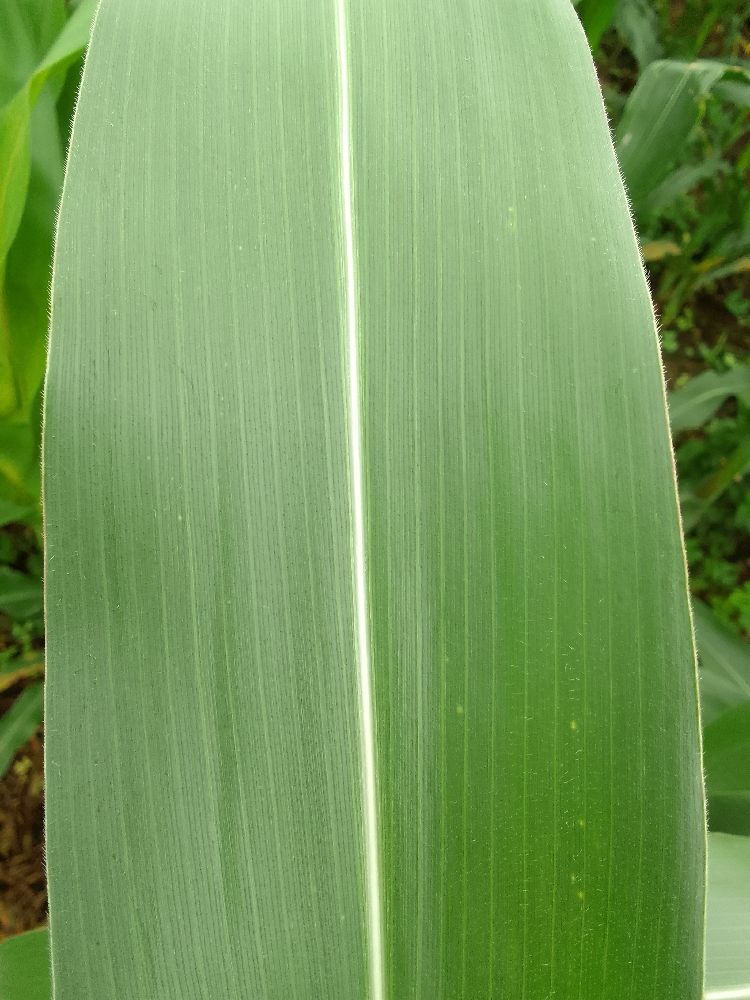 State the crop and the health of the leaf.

maize, healthy
